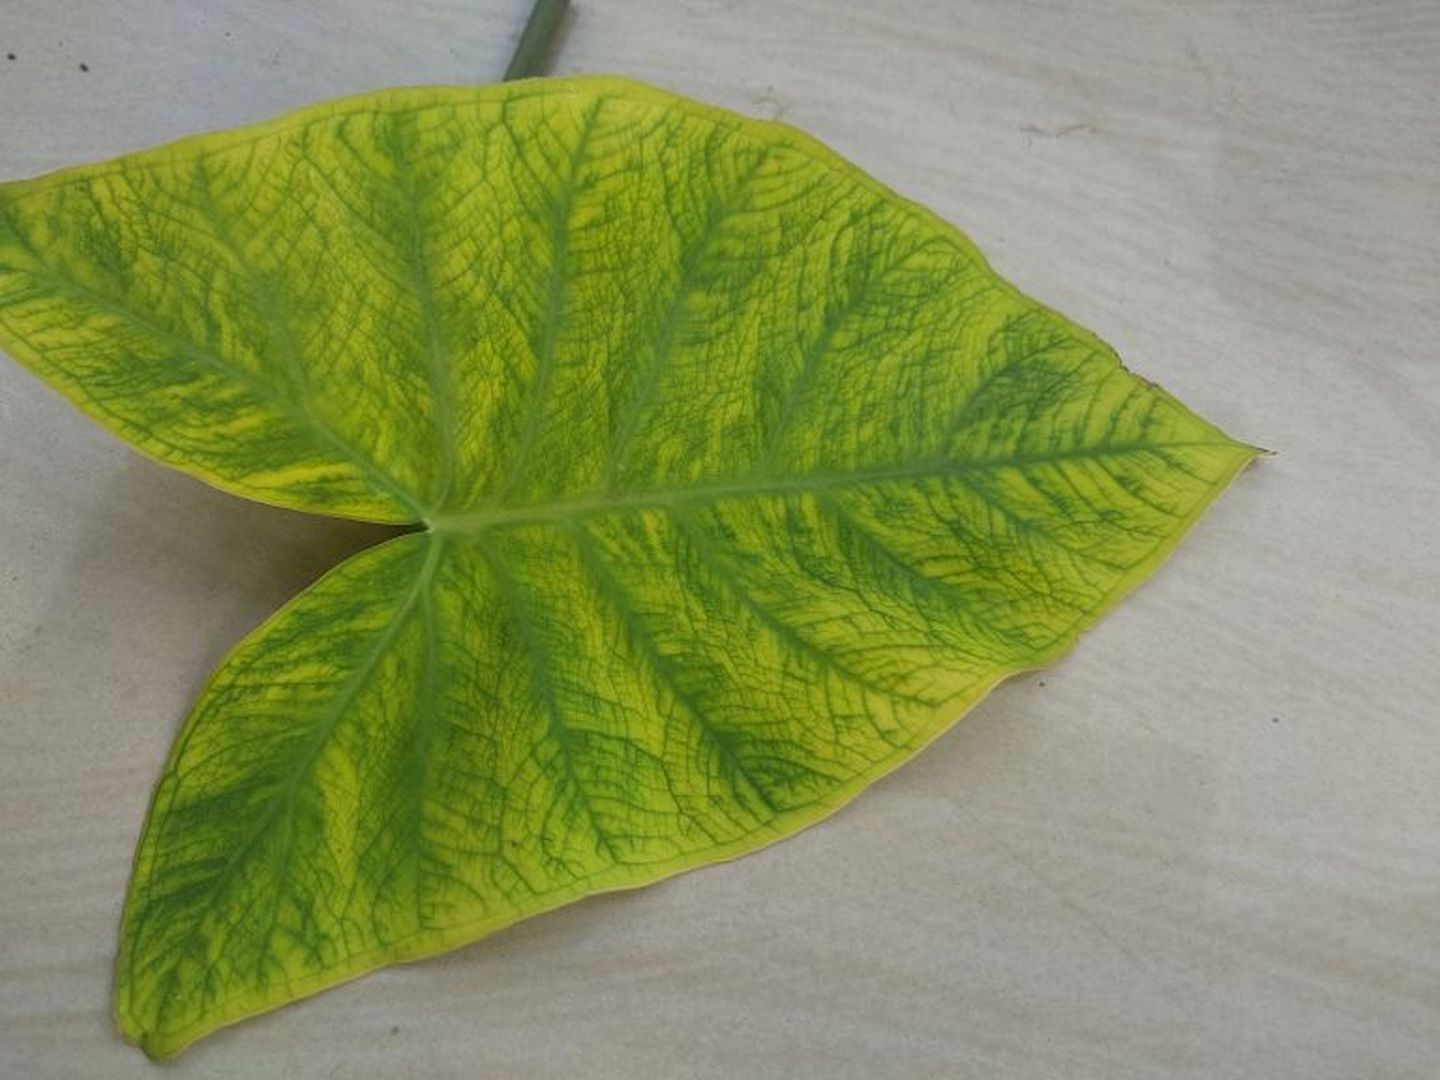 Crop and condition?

taro, mosaic
